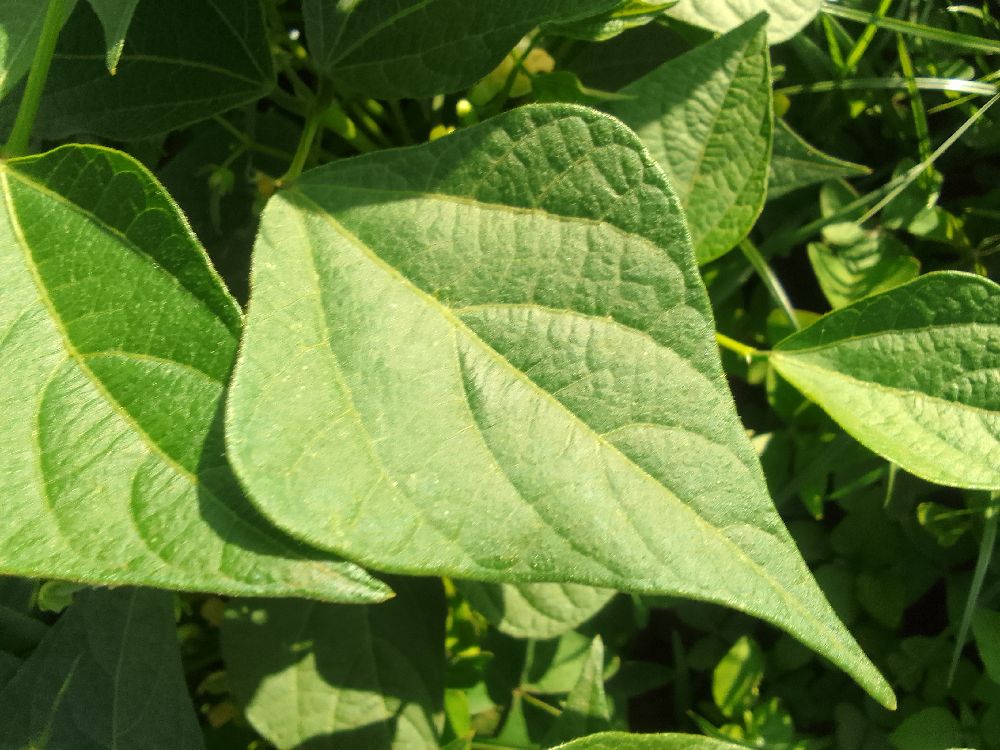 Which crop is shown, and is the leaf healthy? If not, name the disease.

common bean, healthy
